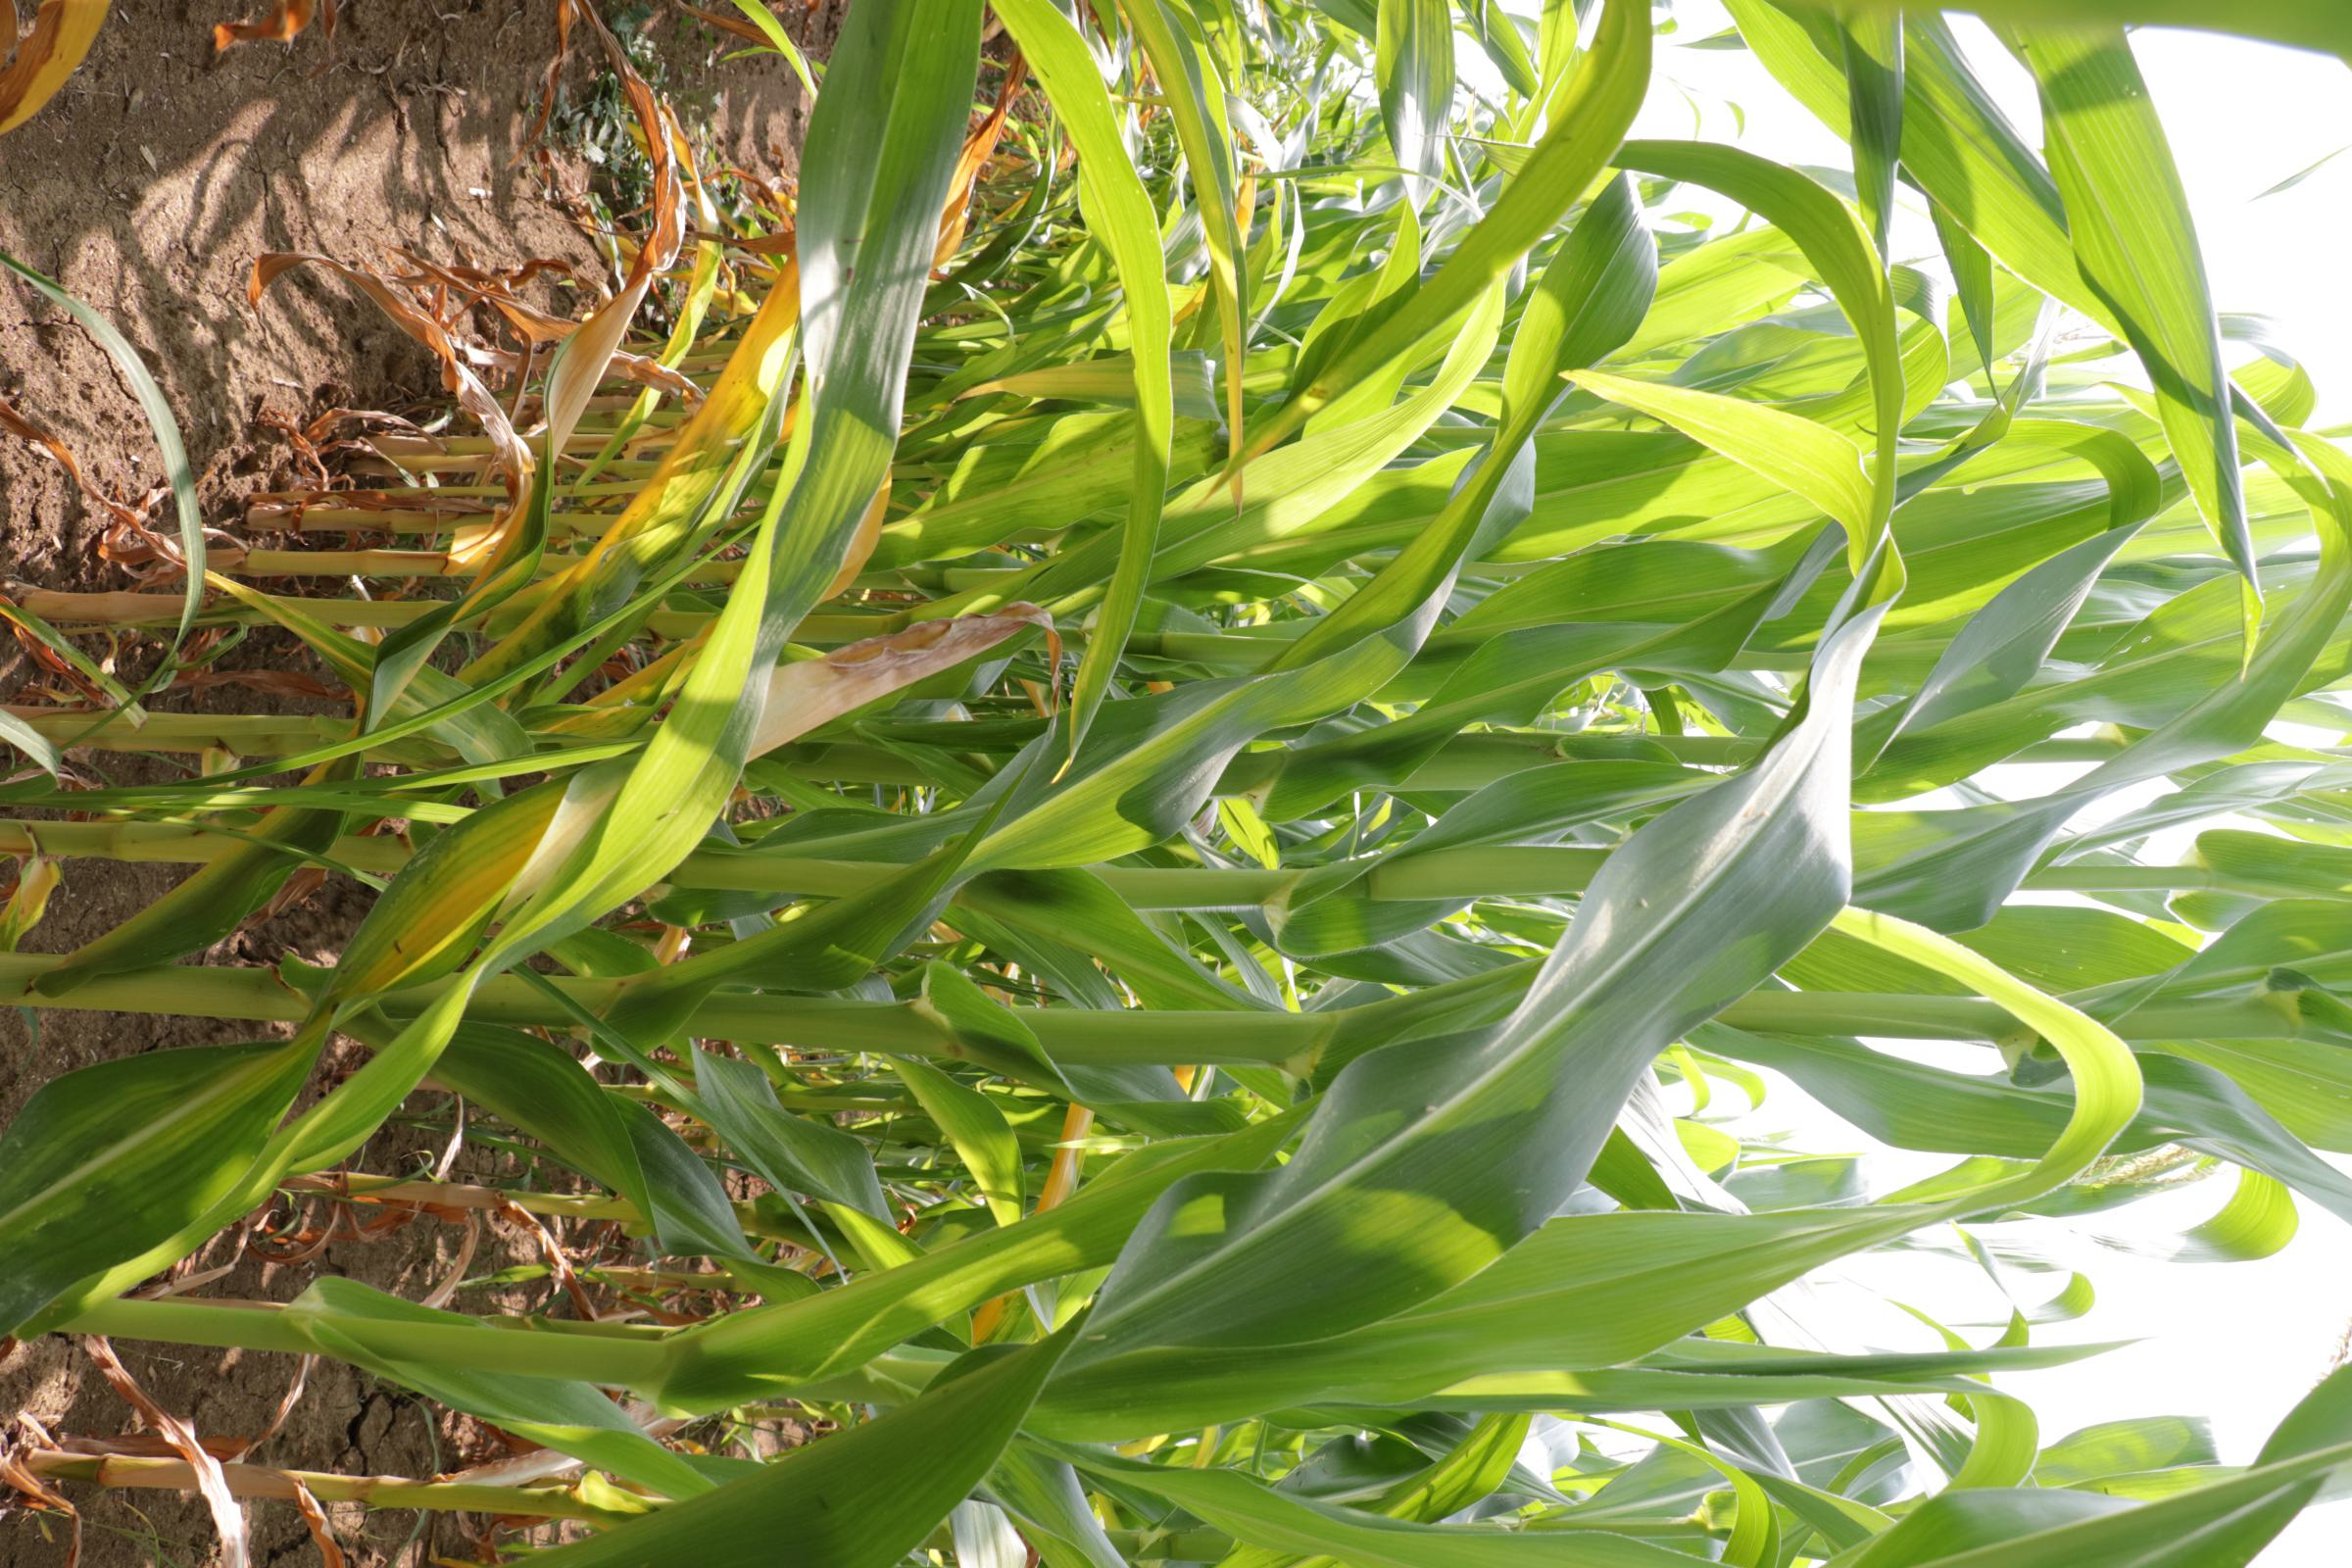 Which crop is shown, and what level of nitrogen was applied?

maize, no added nitrogen
